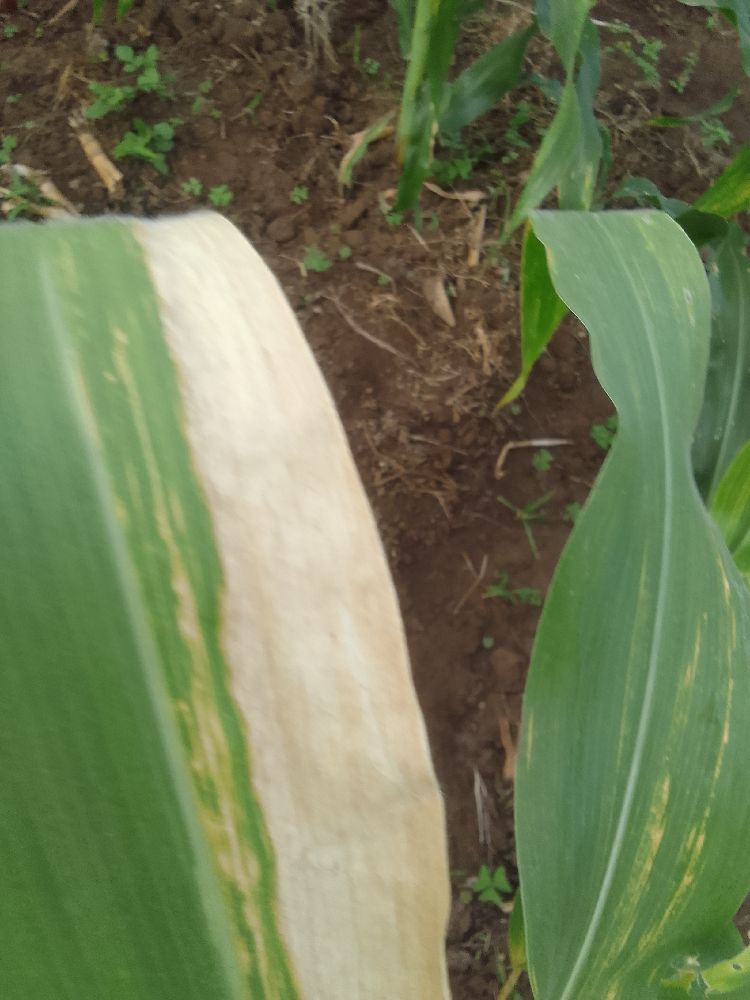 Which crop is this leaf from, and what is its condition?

maize, maize lethal necrosis
